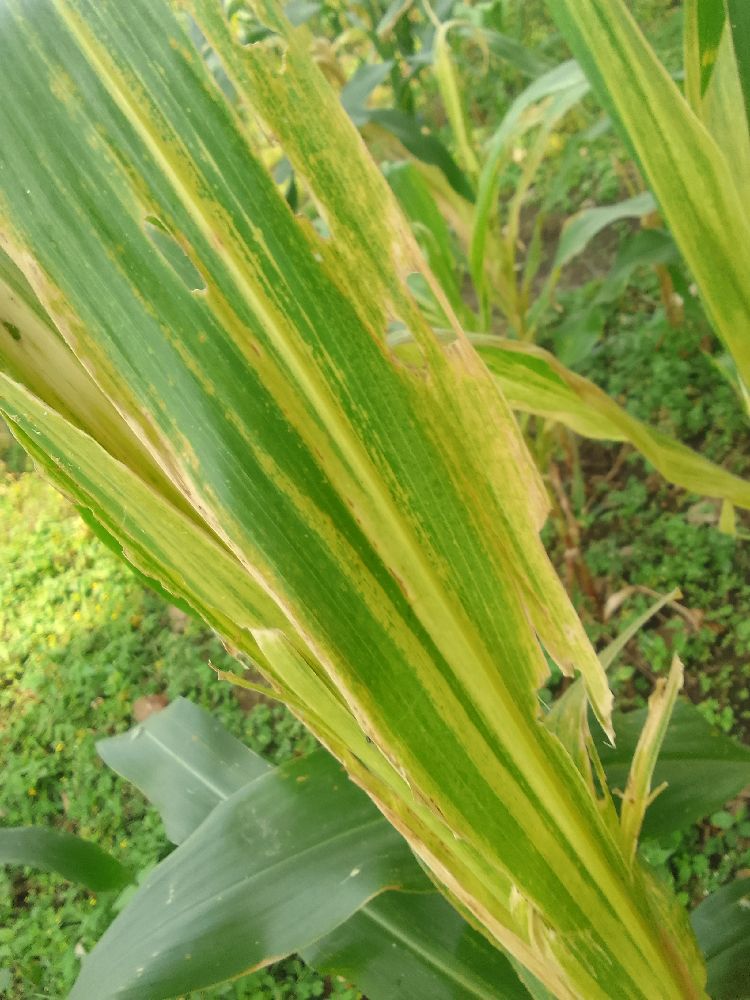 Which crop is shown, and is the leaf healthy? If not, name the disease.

maize, maize lethal necrosis
